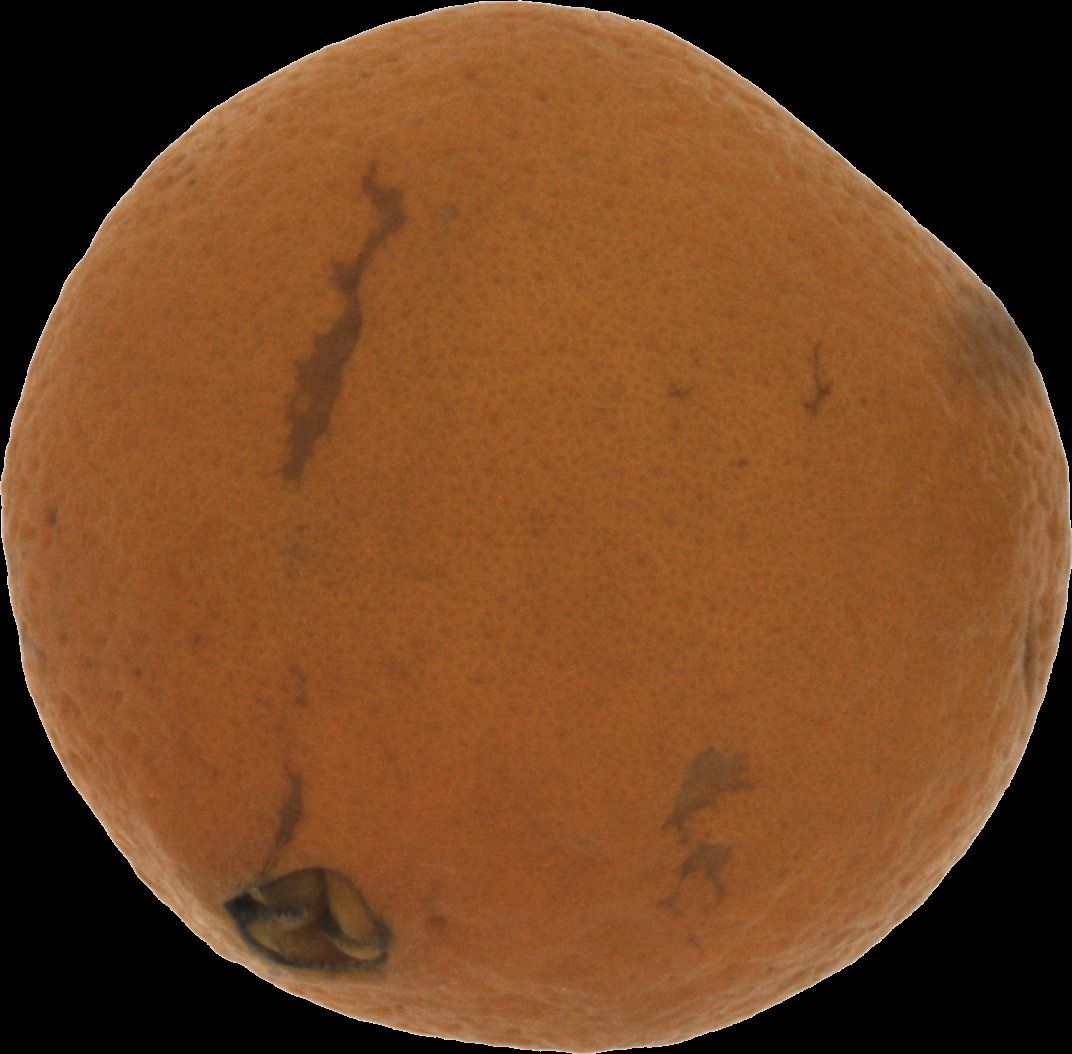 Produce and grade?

orange, bad
